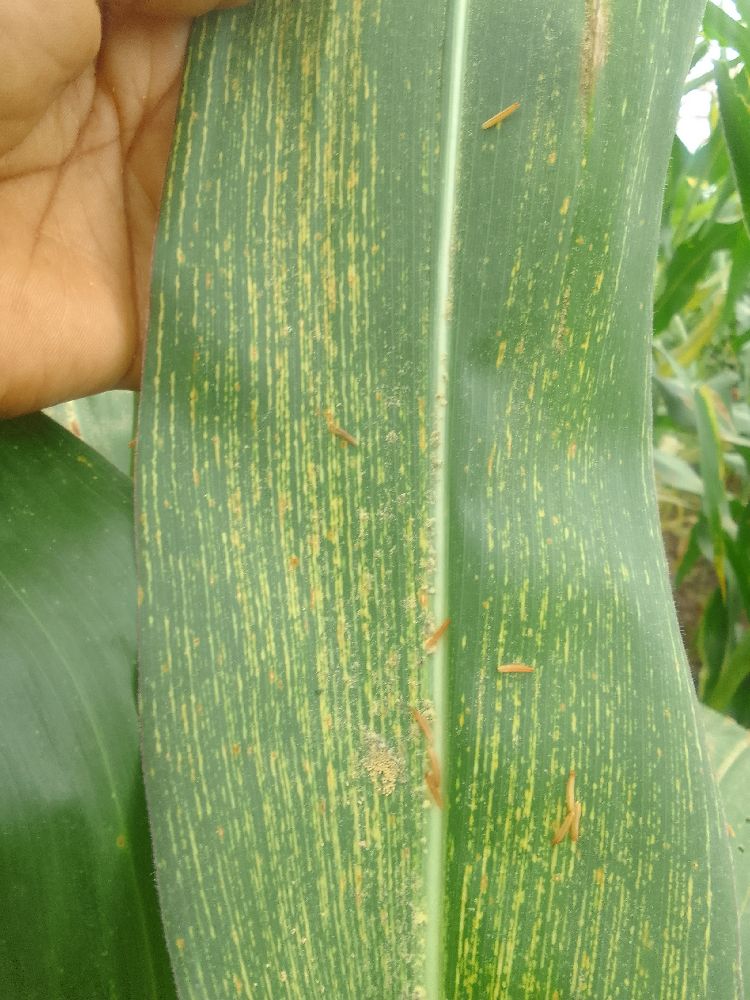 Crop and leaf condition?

maize, maize streak virus
